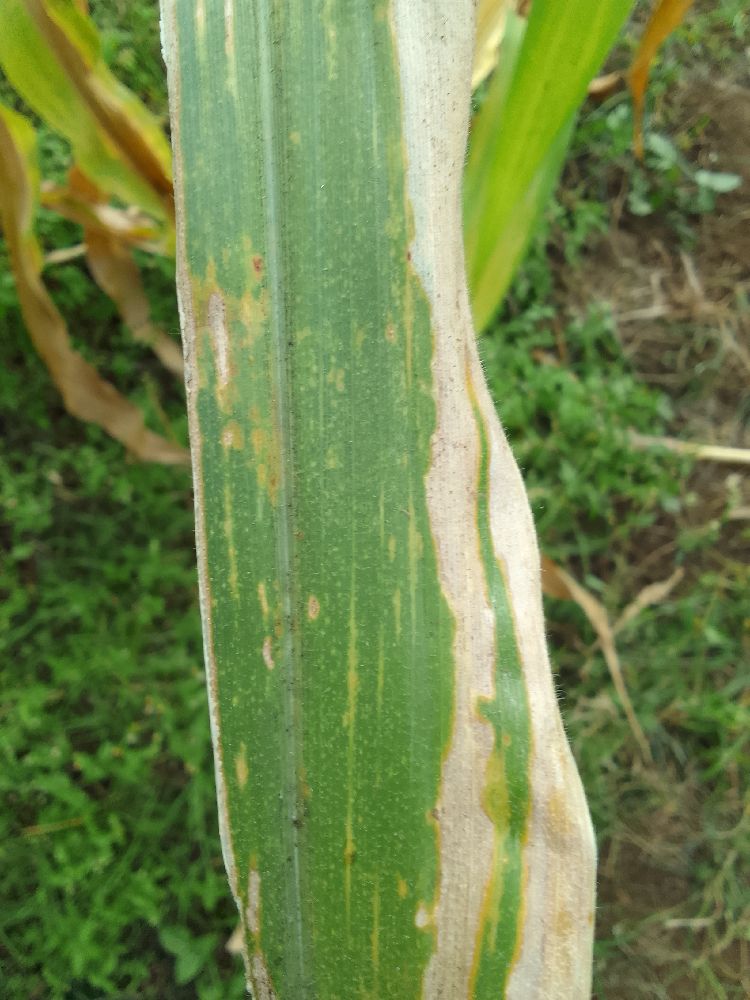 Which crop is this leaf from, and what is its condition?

maize, maize lethal necrosis
